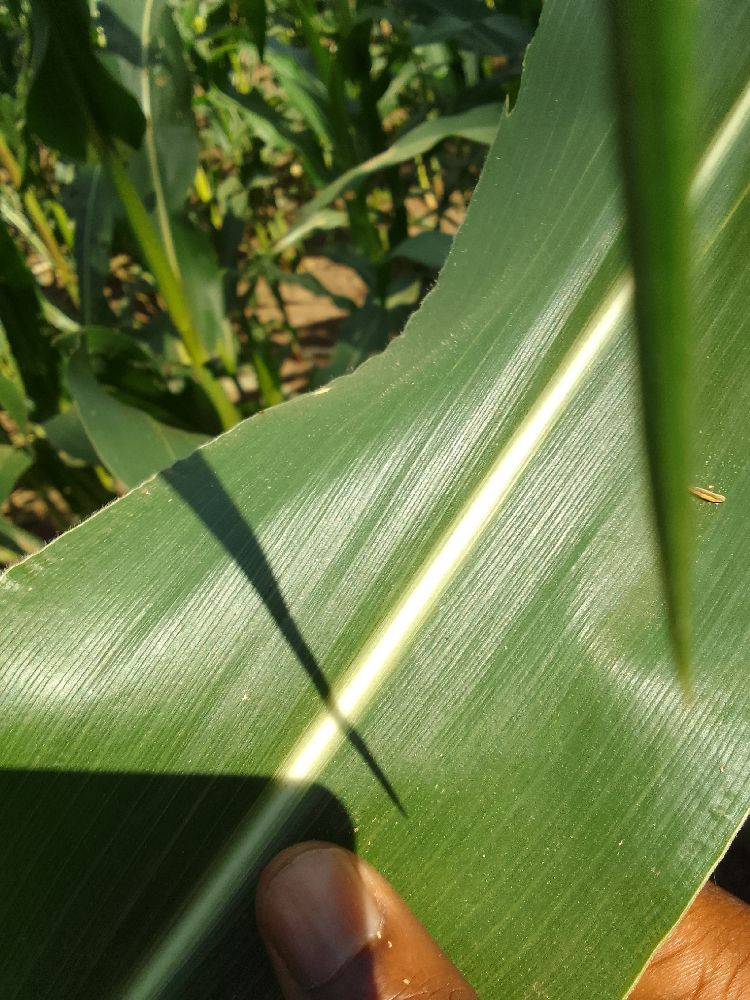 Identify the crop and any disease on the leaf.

maize, healthy
